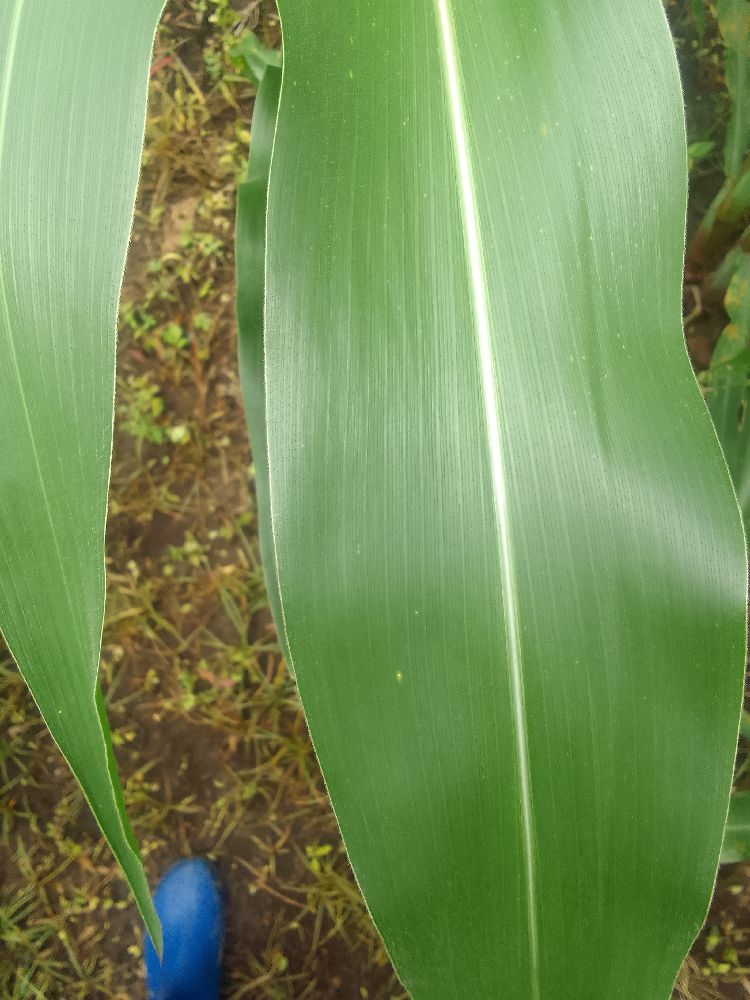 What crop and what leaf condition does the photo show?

maize, healthy
